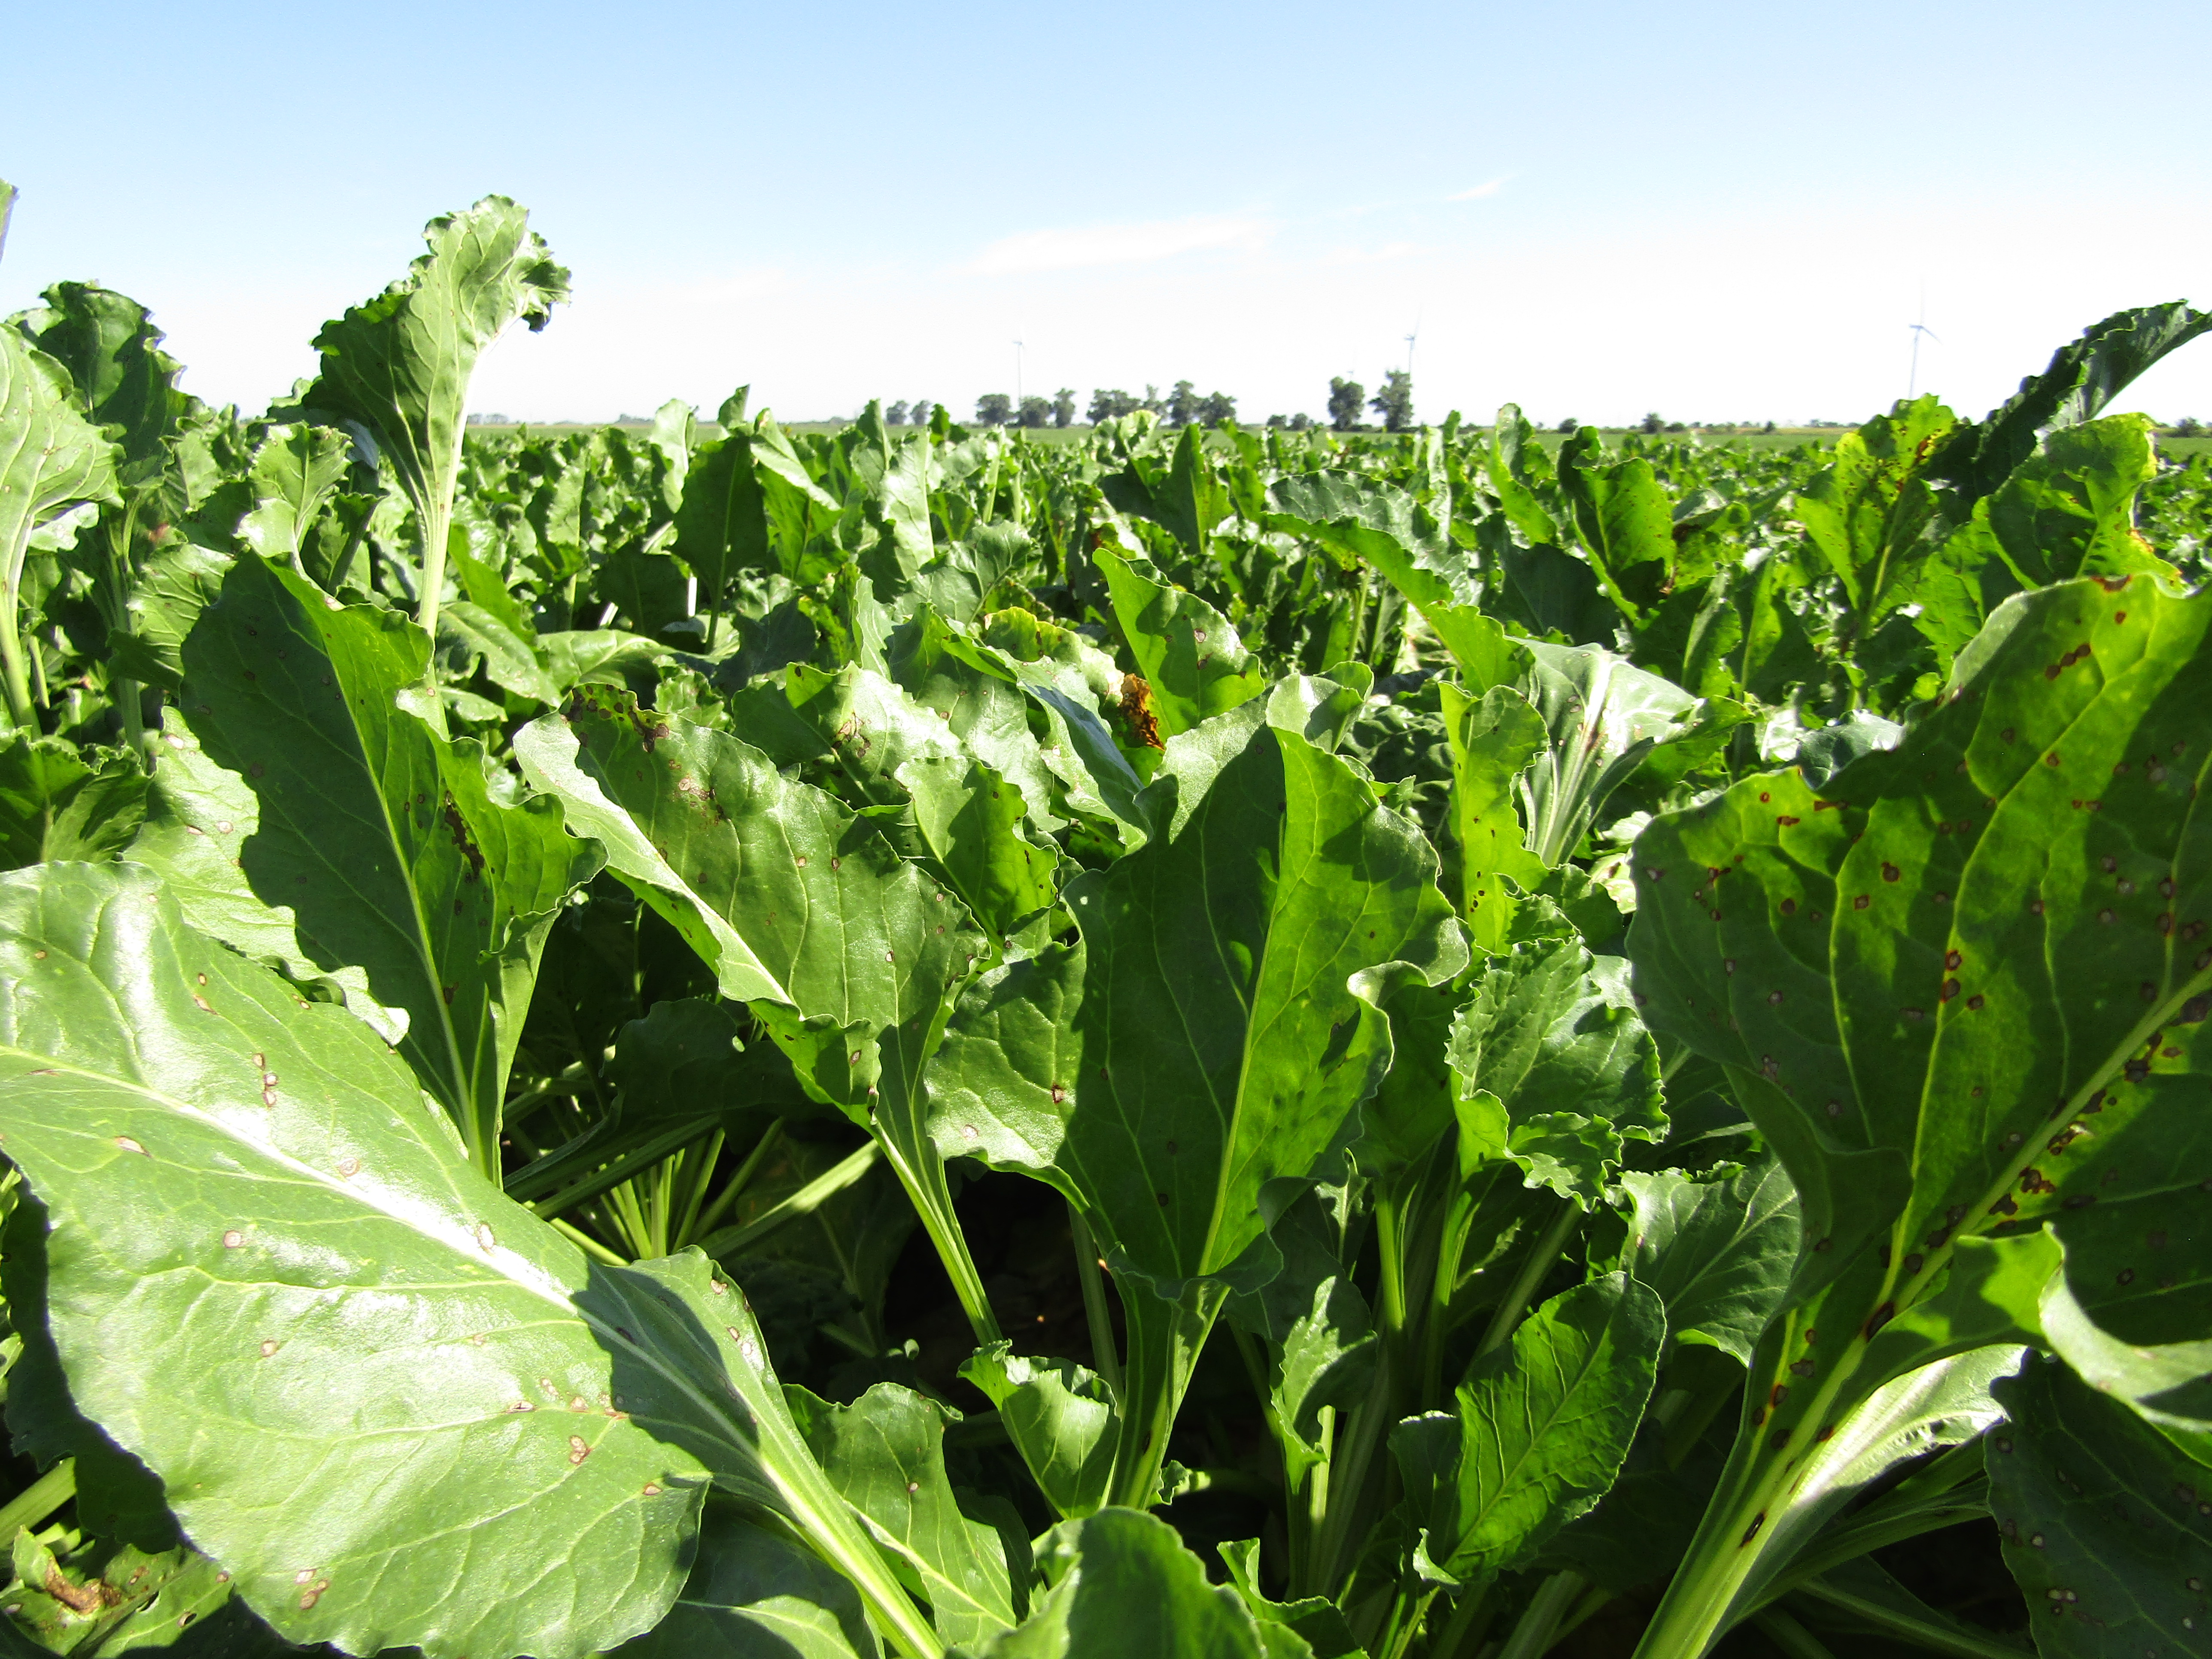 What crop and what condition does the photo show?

beet, cercospora
